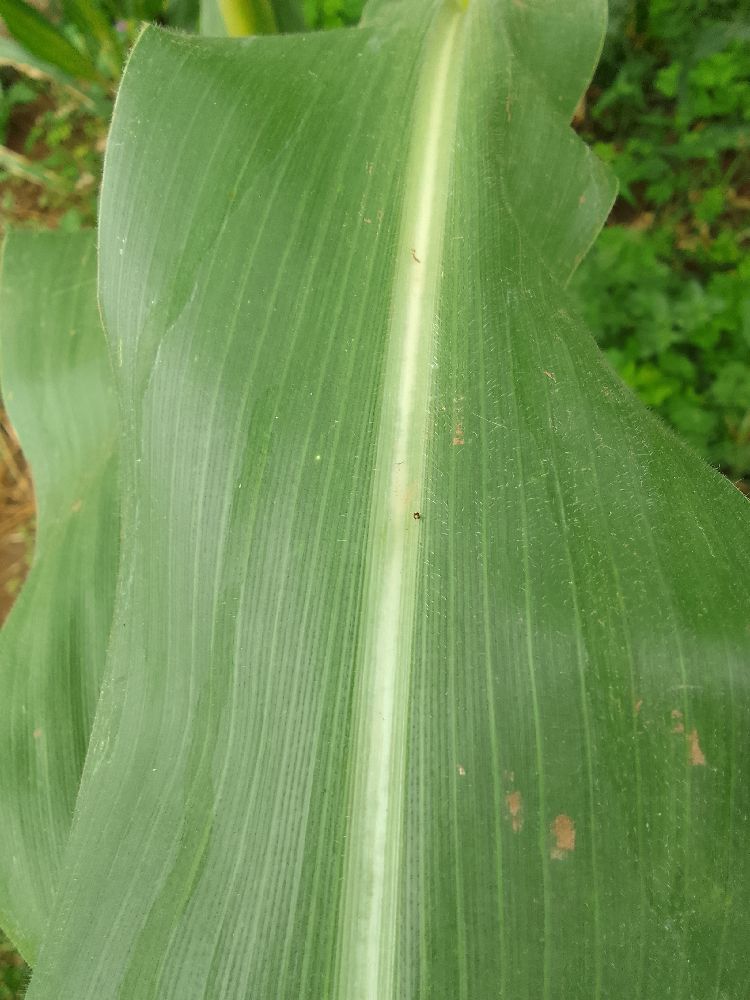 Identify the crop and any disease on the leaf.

maize, healthy
